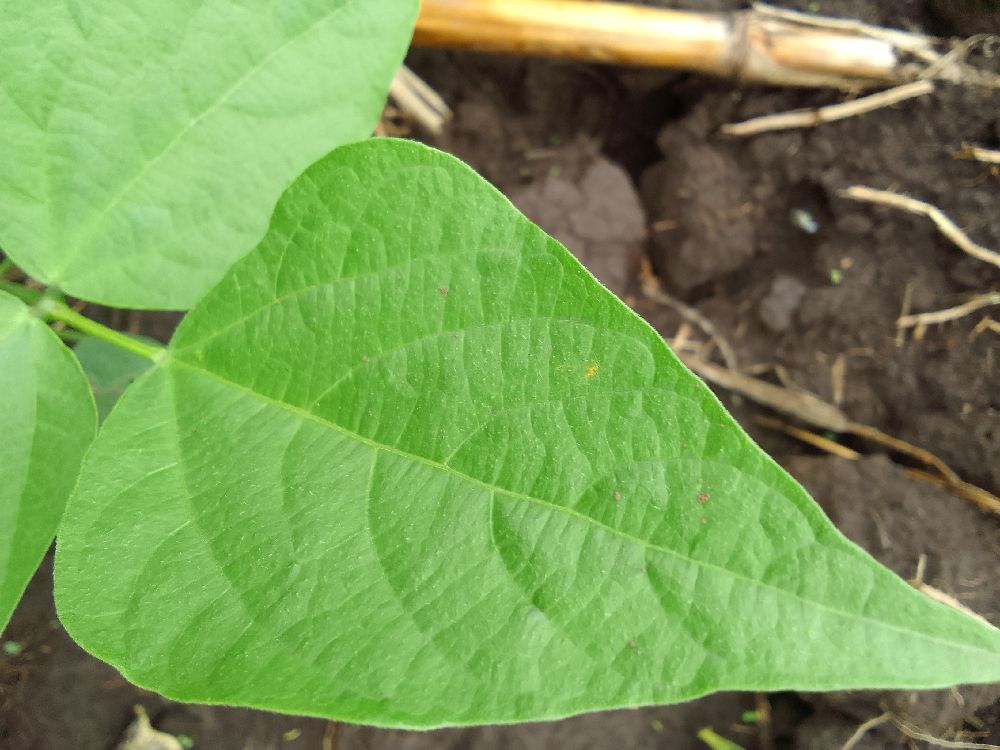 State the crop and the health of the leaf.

common bean, healthy
